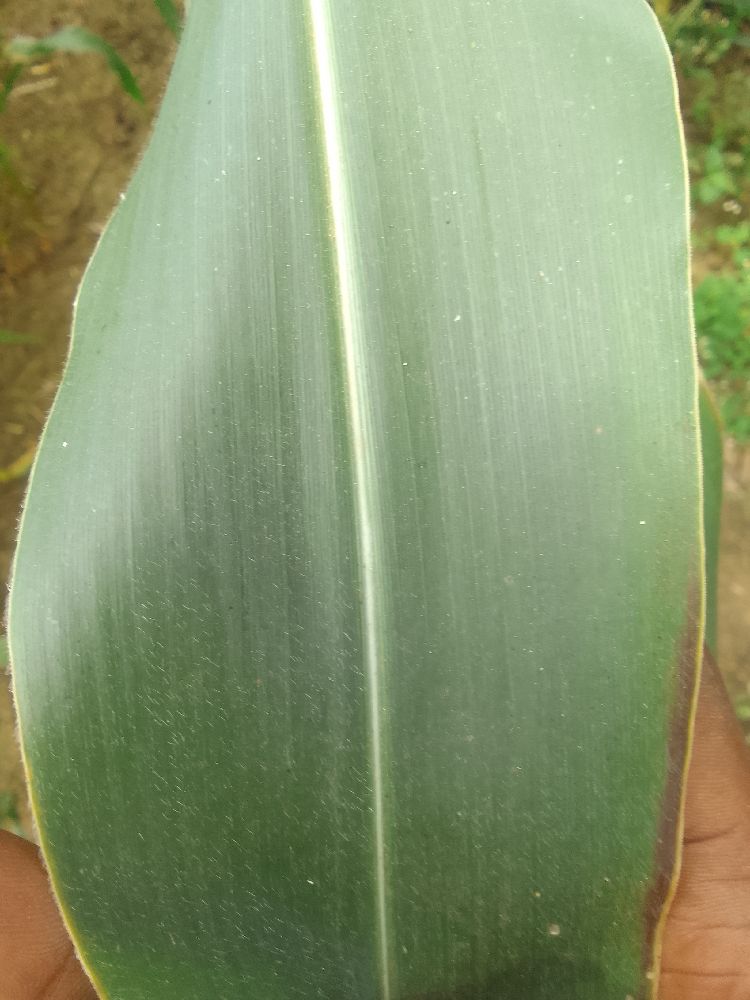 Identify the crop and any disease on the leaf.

maize, healthy
